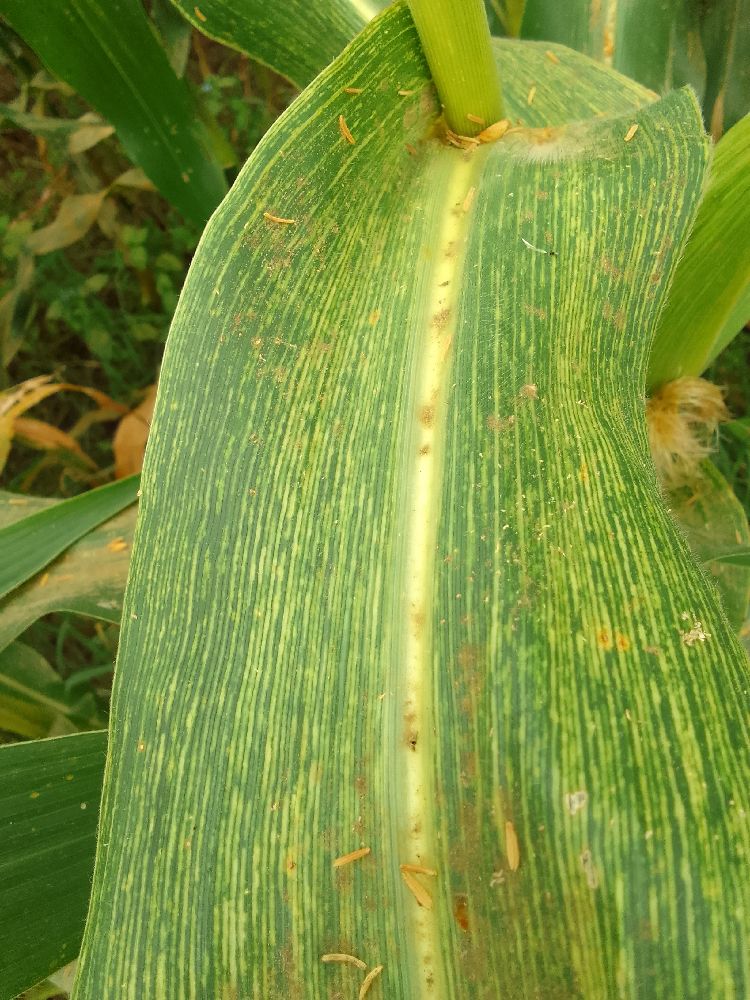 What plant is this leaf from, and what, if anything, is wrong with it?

maize, maize streak virus
